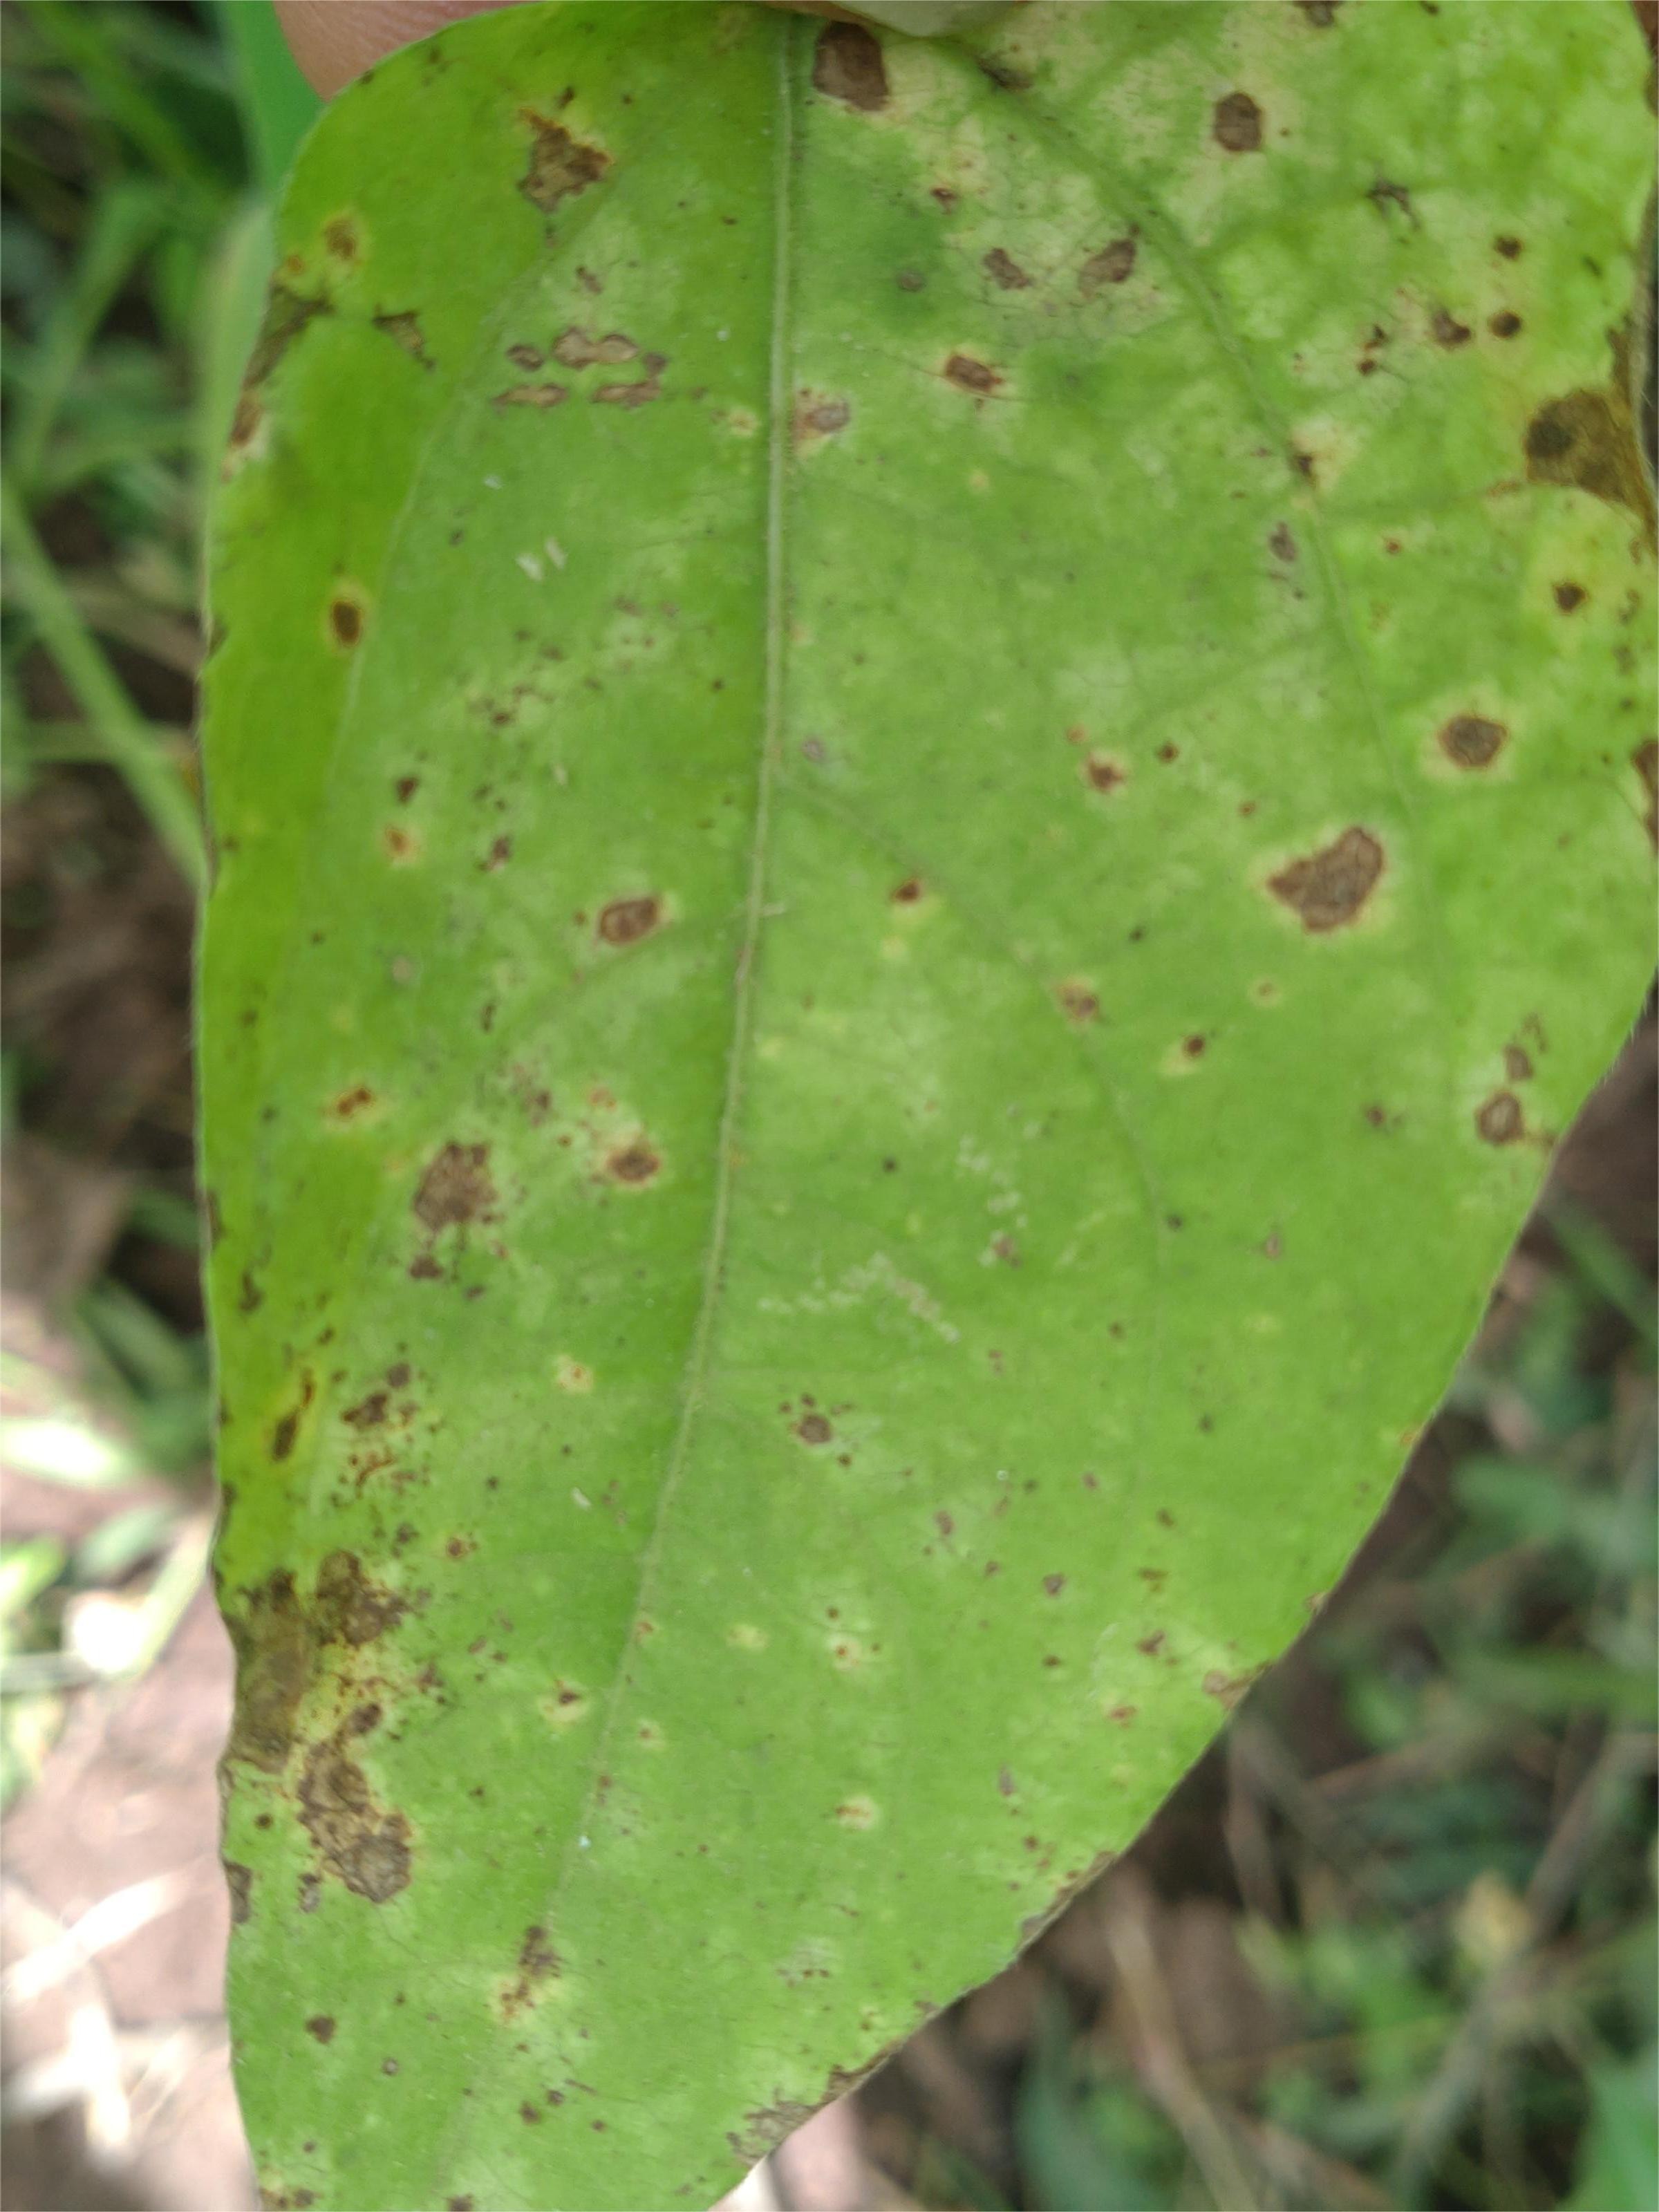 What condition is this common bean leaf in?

rust
